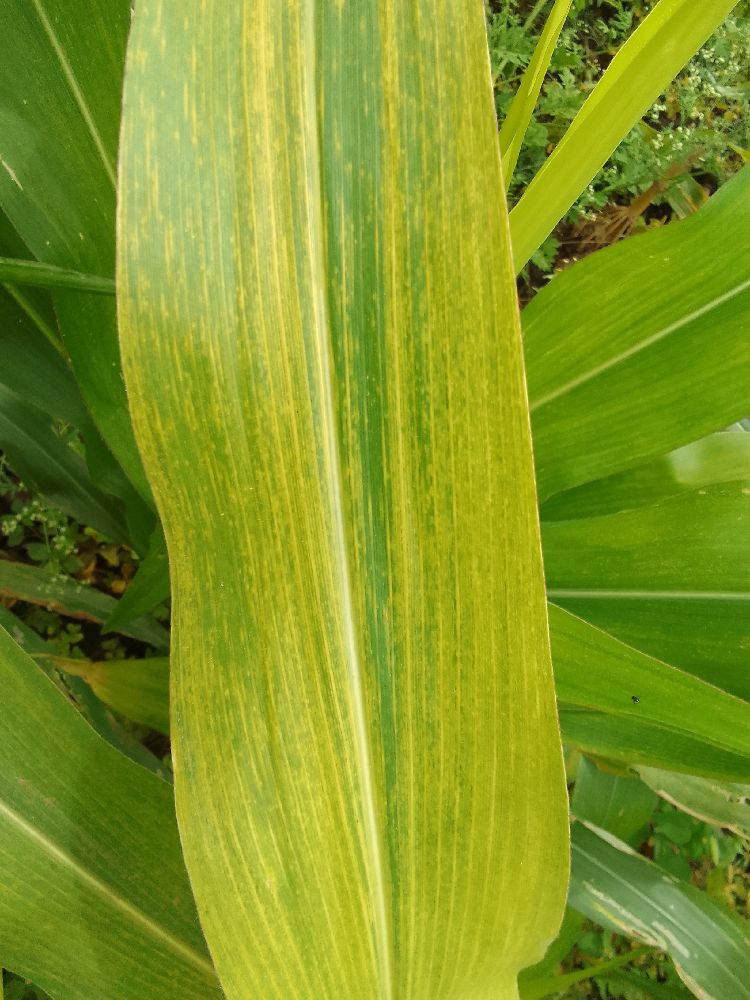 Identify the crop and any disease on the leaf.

maize, maize lethal necrosis
